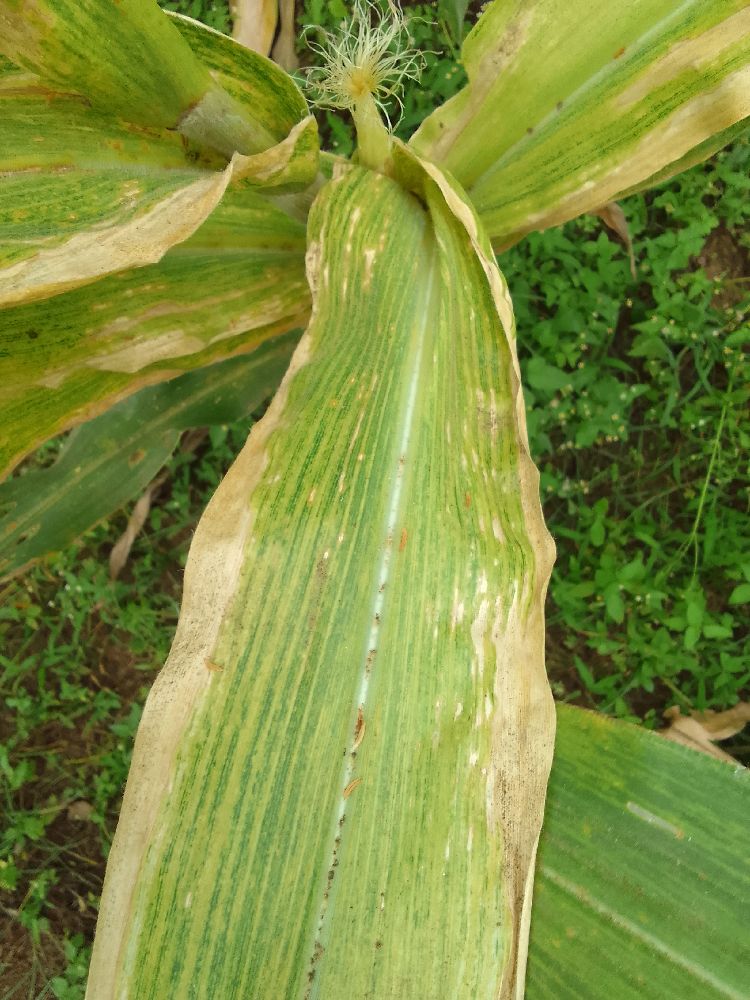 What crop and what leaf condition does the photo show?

maize, maize lethal necrosis
